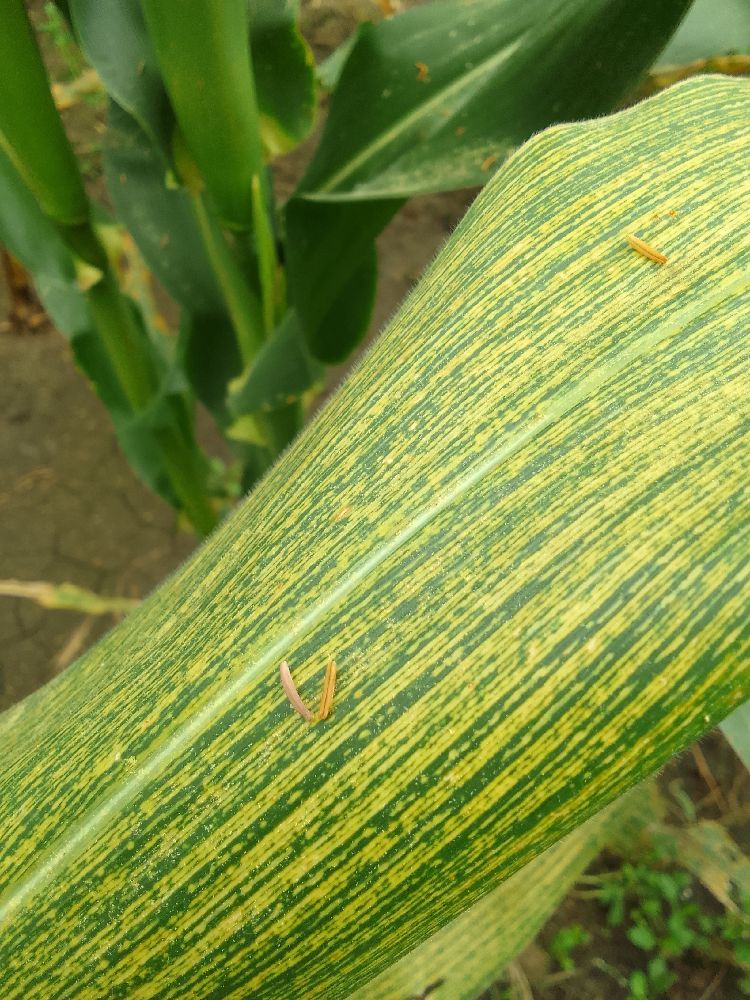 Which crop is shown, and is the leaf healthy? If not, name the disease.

maize, maize streak virus
